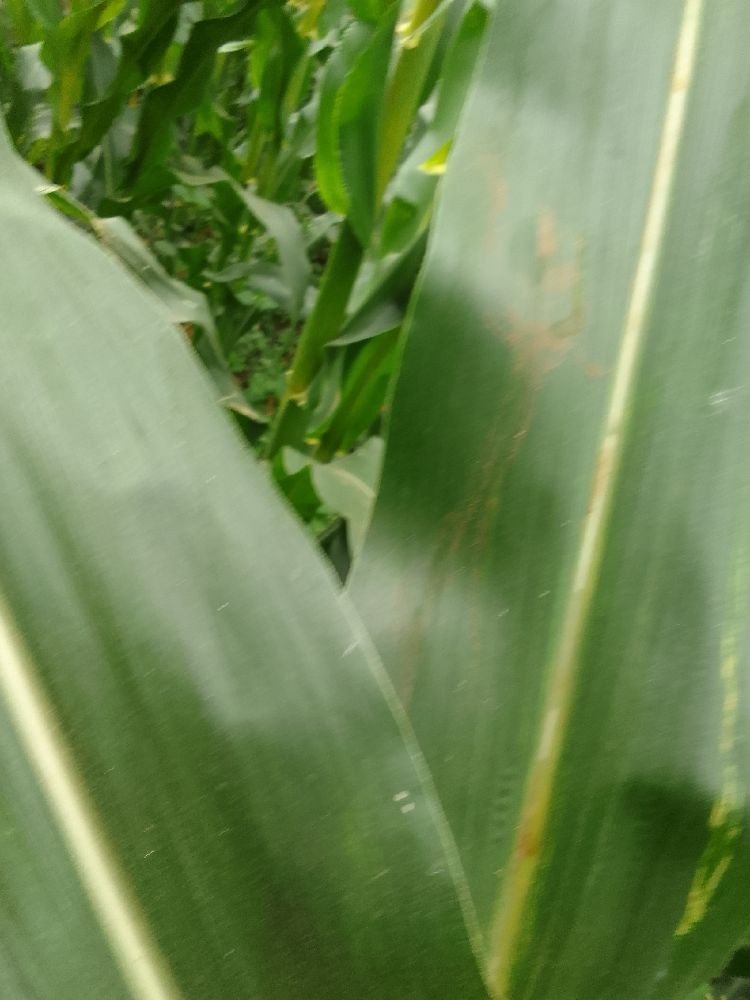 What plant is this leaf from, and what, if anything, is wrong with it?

maize, healthy
